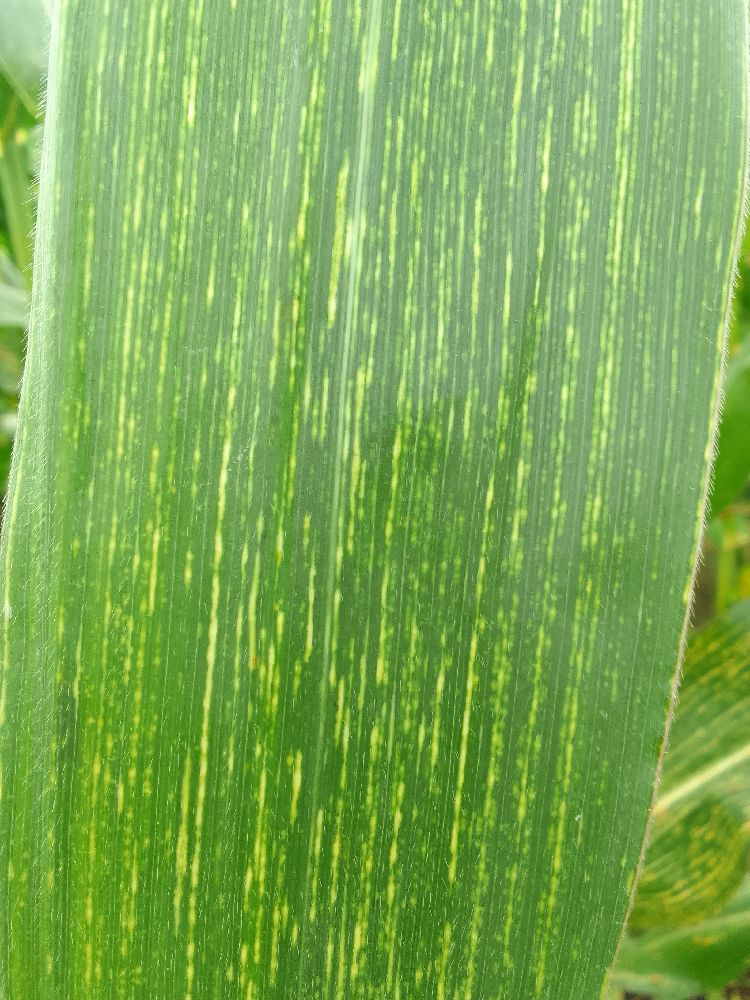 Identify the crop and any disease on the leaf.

maize, maize streak virus
